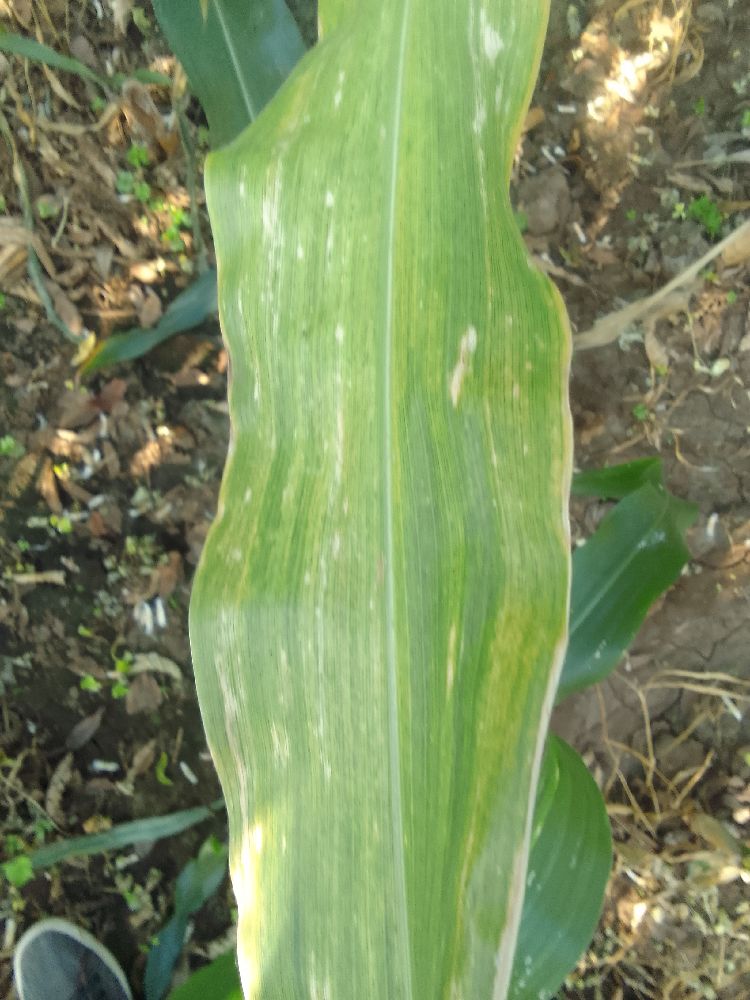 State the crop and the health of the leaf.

maize, maize lethal necrosis
